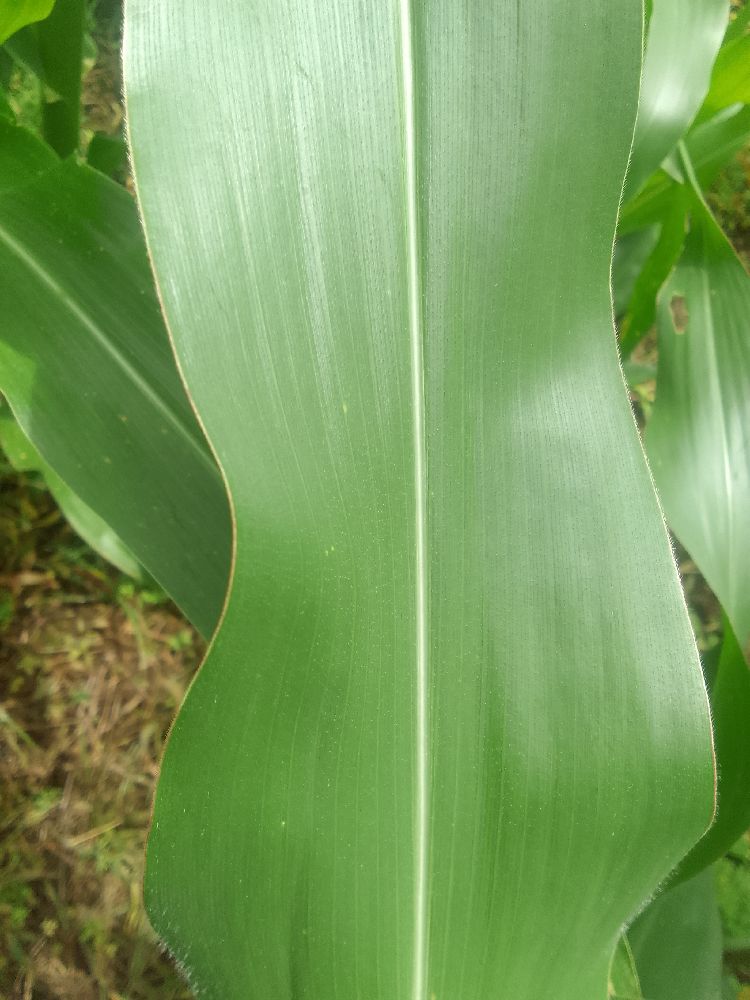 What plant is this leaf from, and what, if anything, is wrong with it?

maize, healthy
